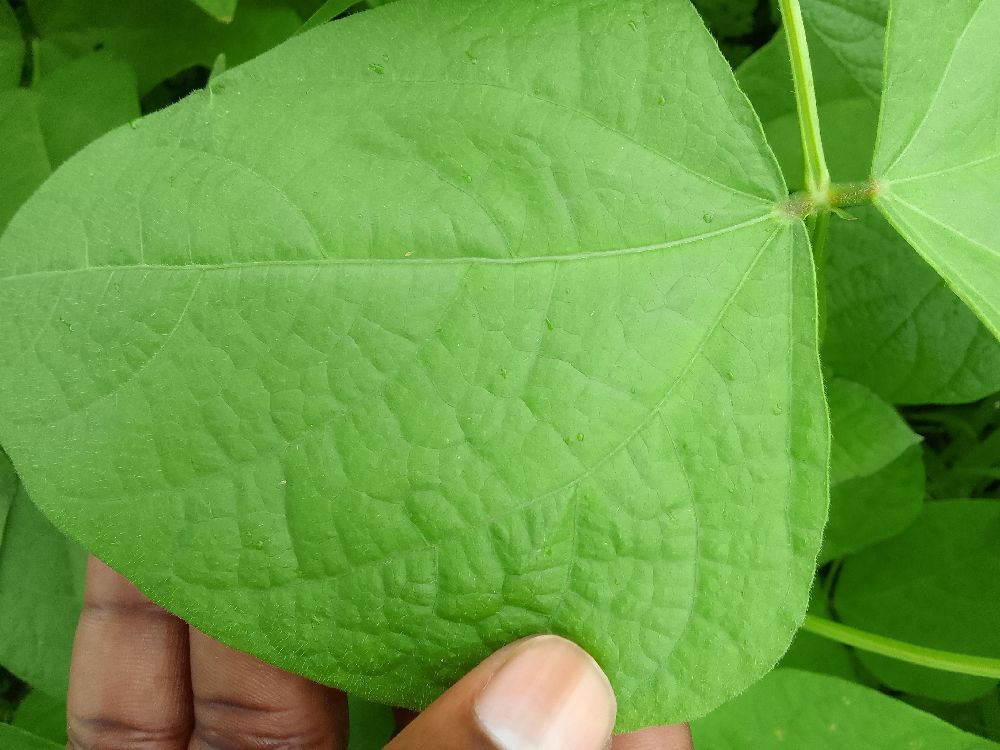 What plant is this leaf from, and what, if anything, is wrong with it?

common bean, healthy
